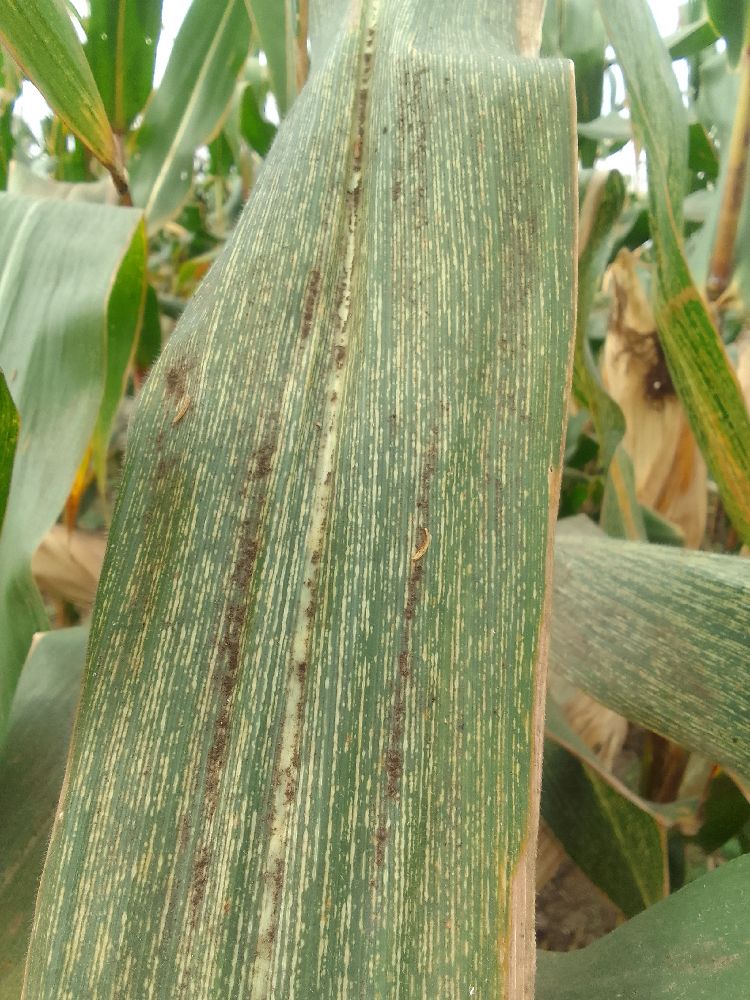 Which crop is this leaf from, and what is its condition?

maize, maize streak virus
